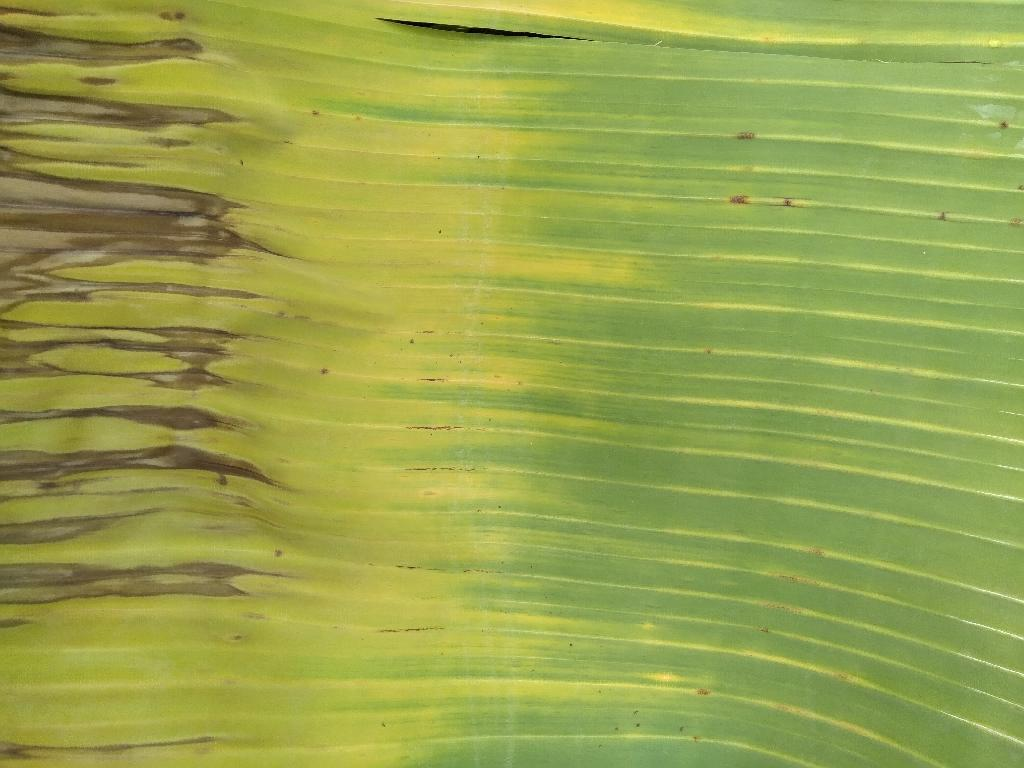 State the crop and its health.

banana, fusarium wilt race 1
